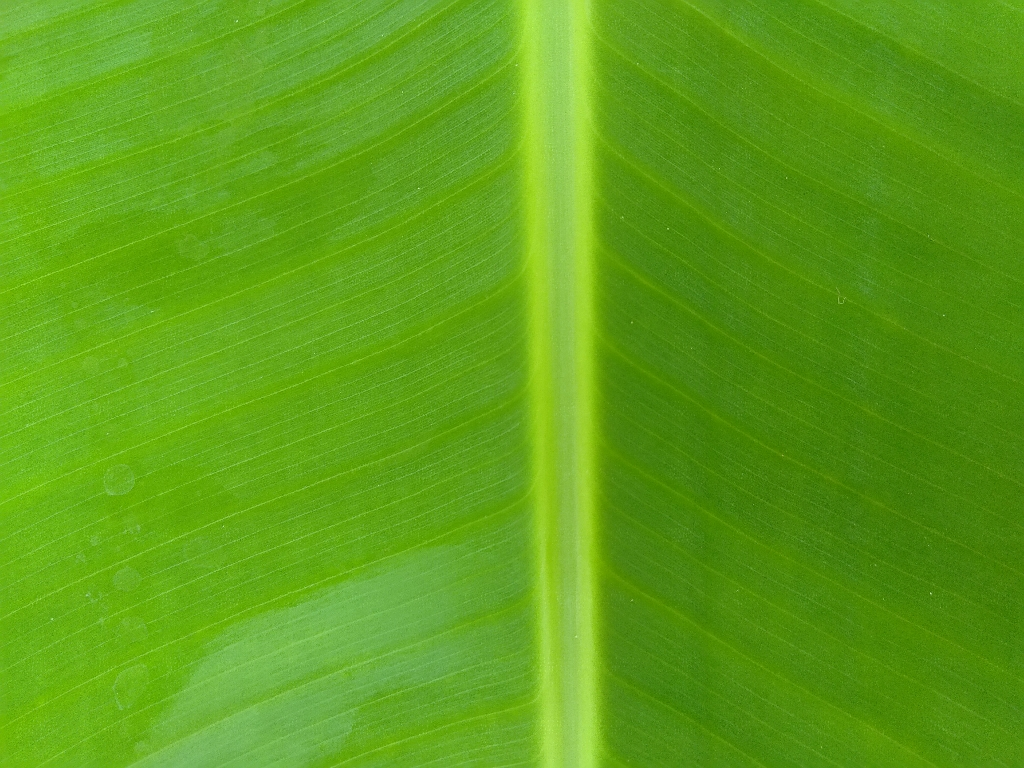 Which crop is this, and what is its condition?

banana, healthy
